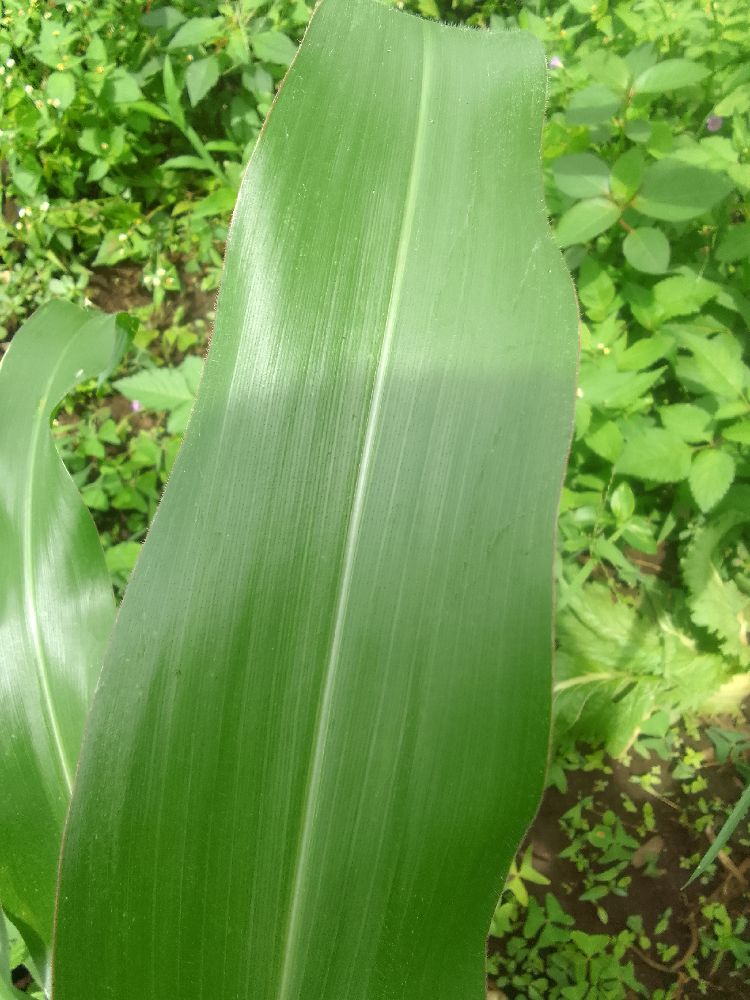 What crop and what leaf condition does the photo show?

maize, healthy
